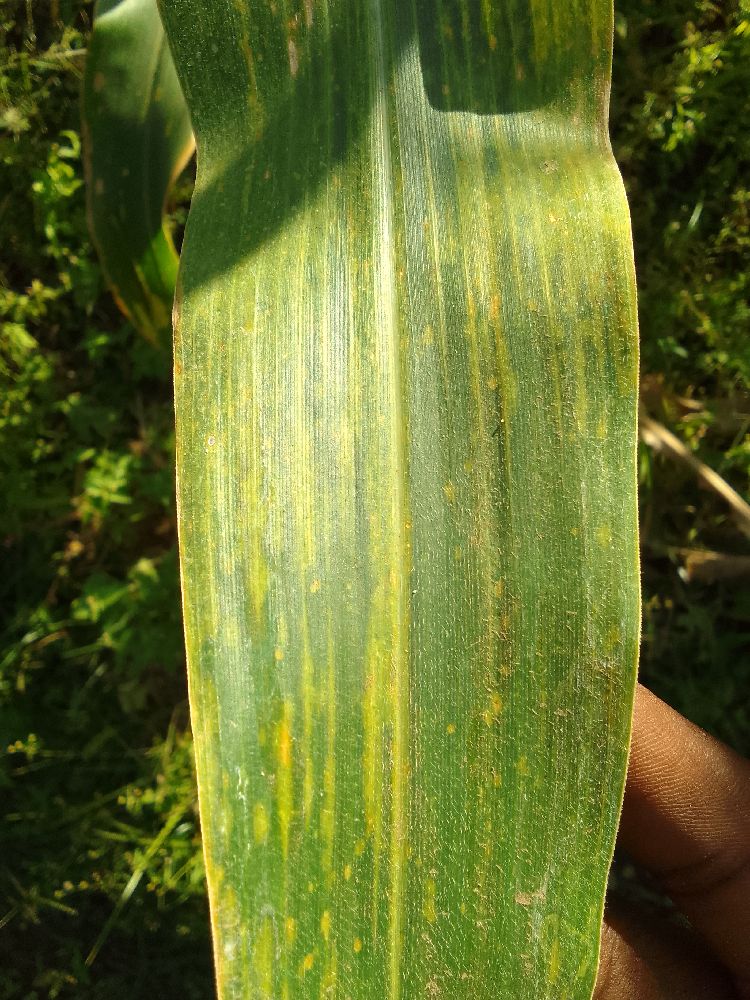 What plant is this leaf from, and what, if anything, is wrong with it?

maize, maize lethal necrosis
